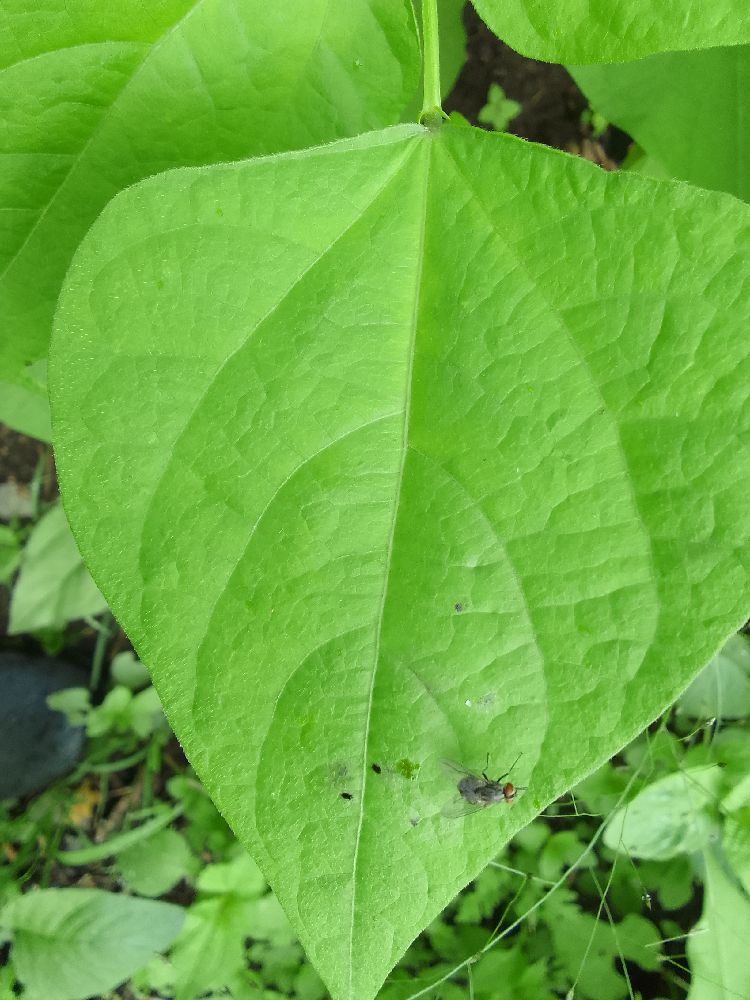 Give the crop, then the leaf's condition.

common bean, healthy
